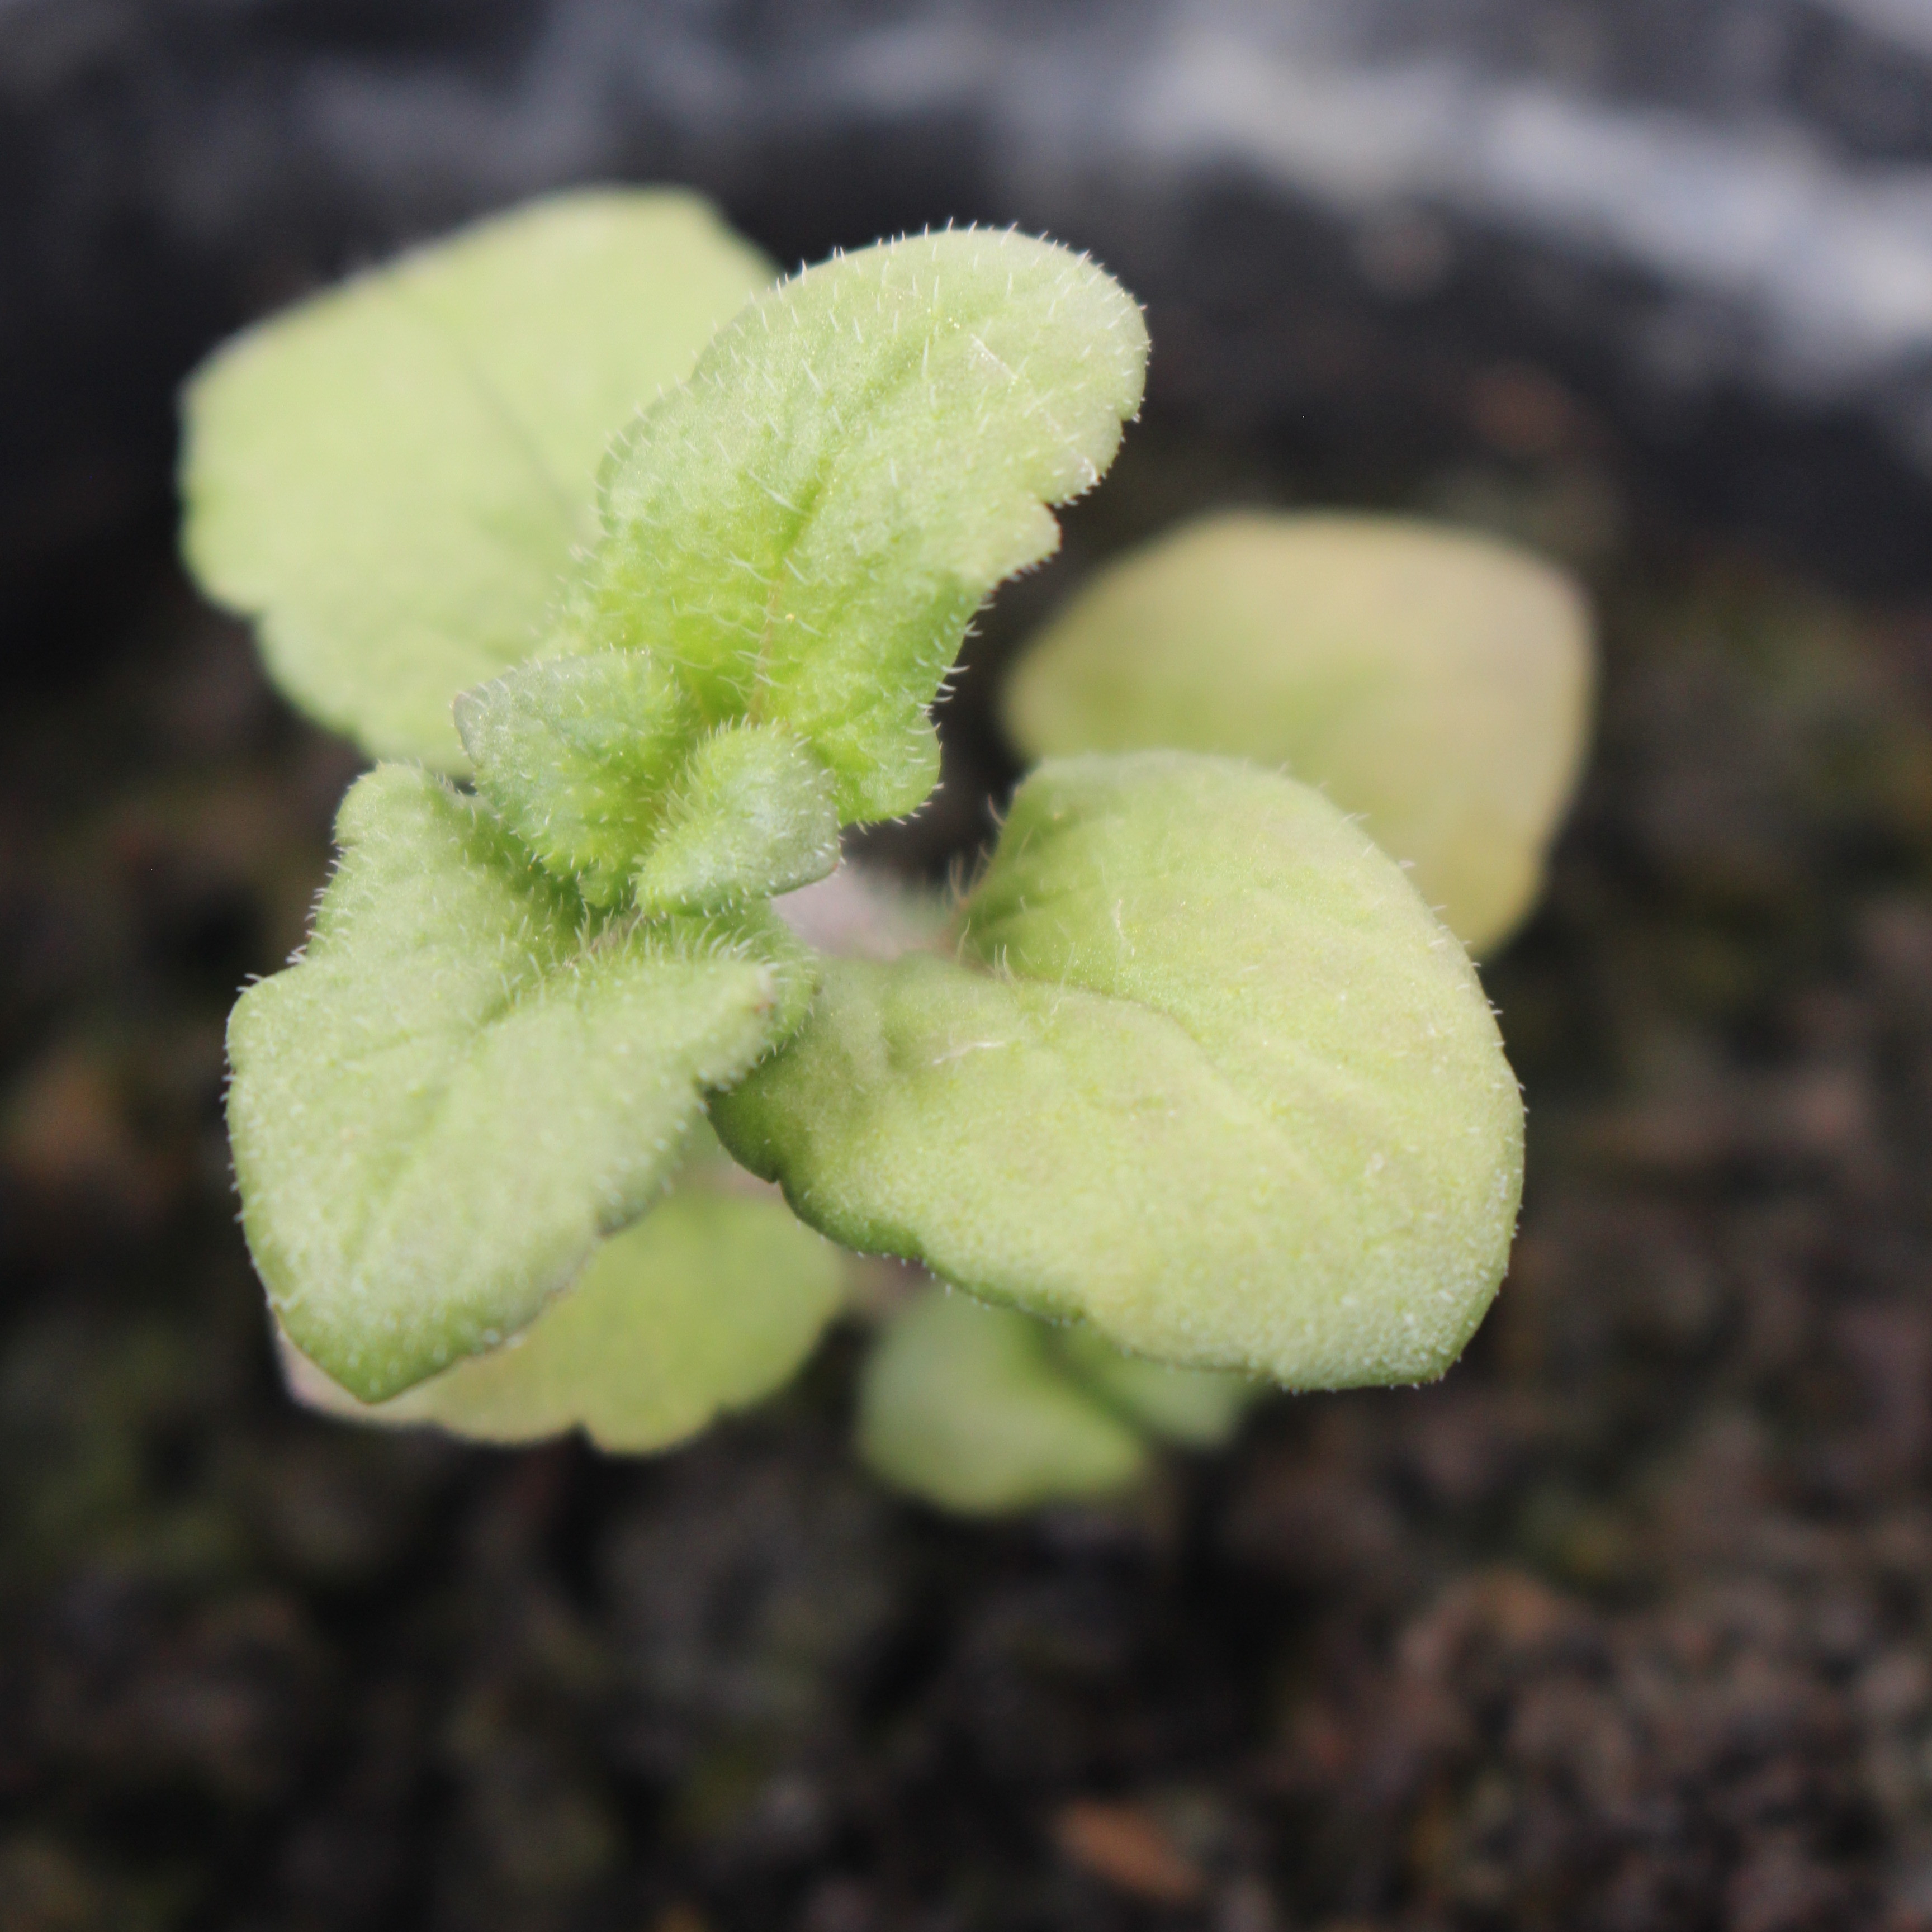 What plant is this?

Veronica persica
